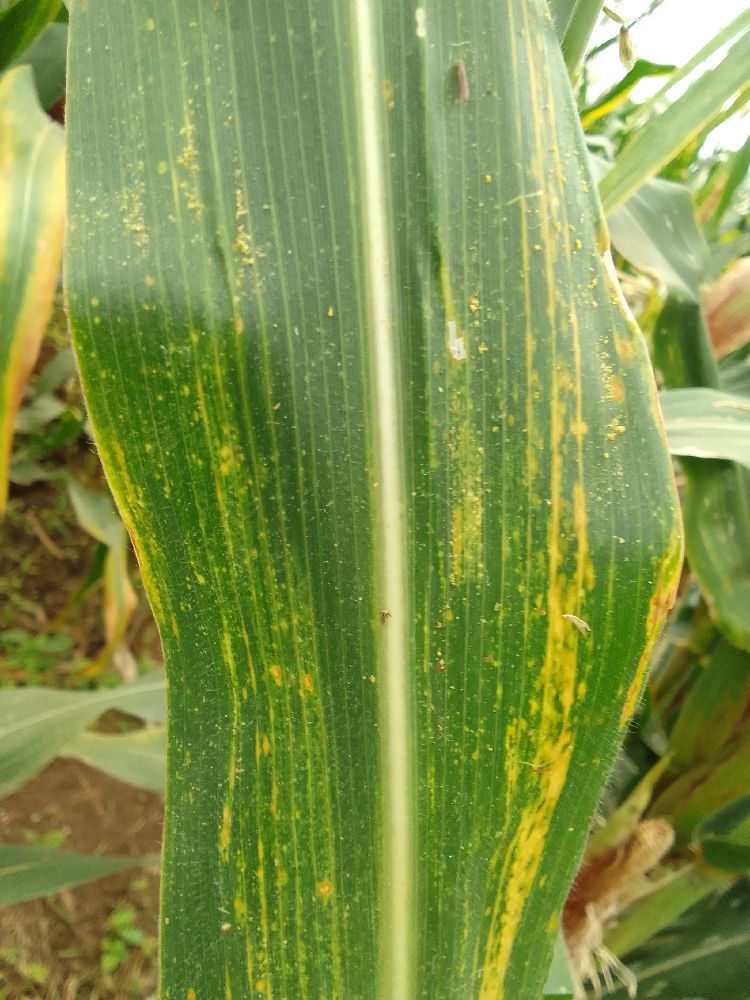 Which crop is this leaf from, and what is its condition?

maize, maize lethal necrosis
